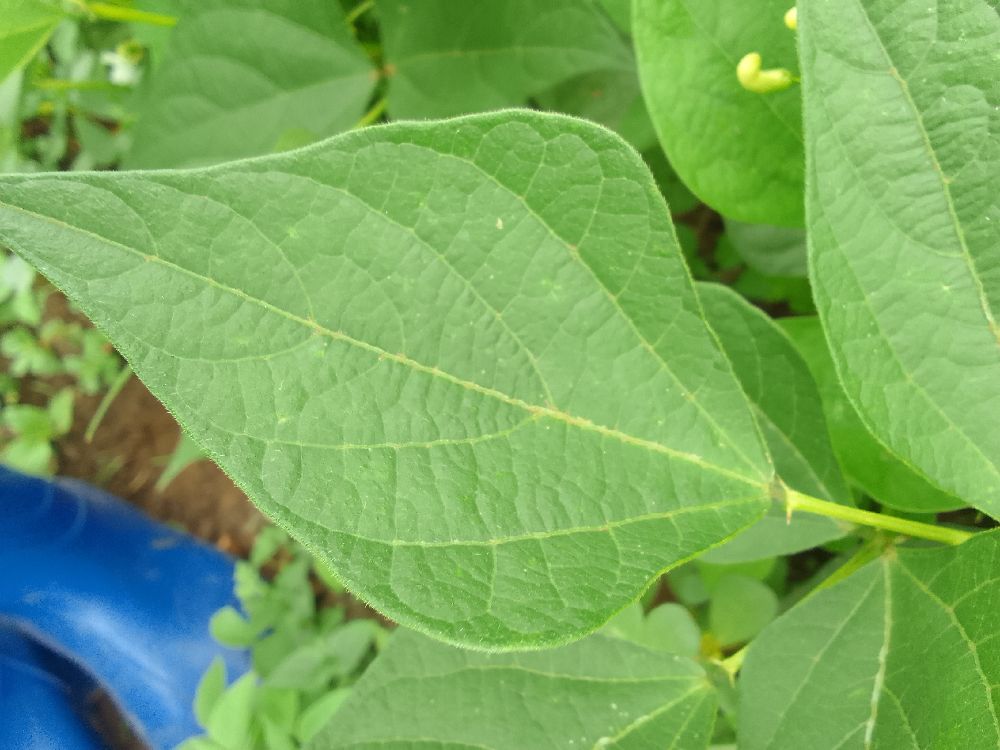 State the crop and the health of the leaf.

common bean, healthy
